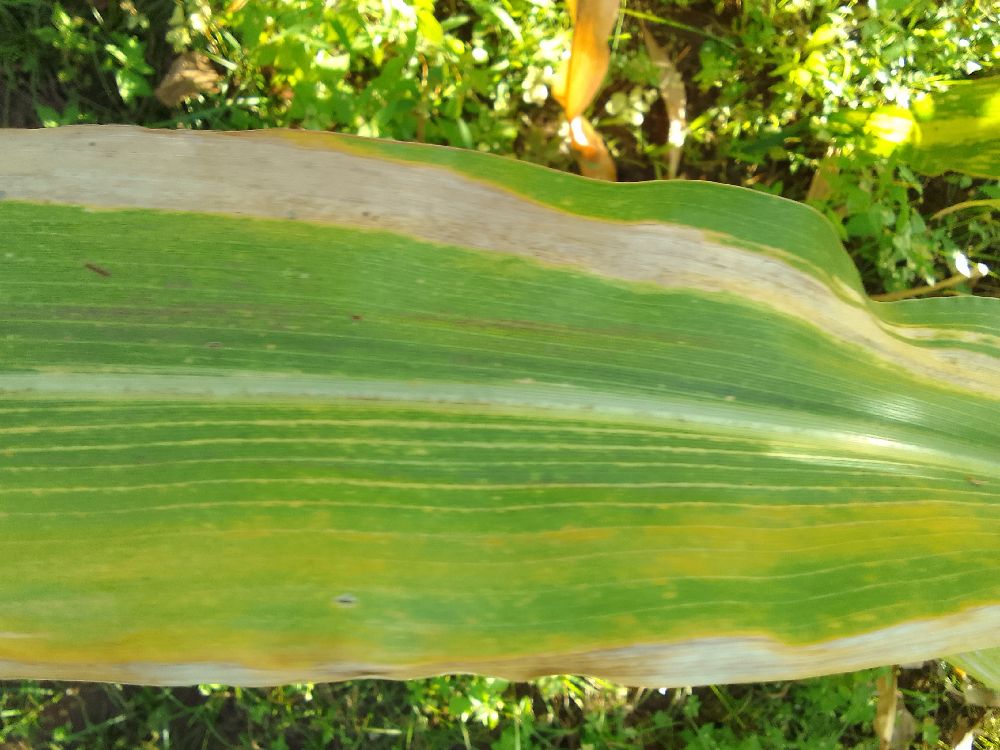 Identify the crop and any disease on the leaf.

maize, maize lethal necrosis
